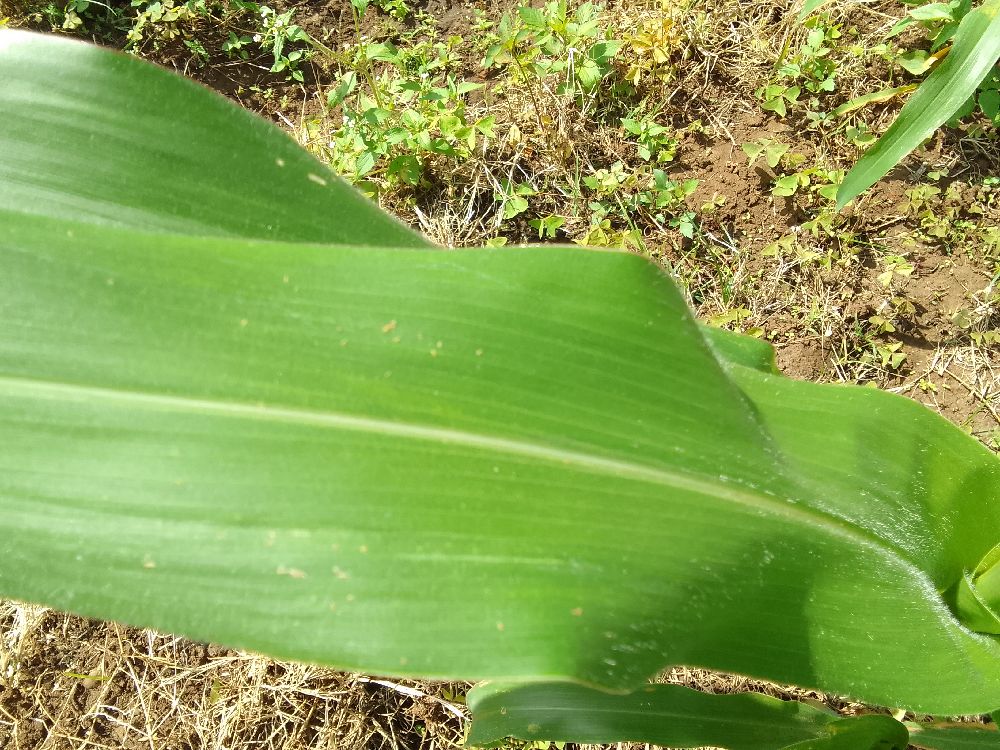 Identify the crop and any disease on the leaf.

maize, healthy
